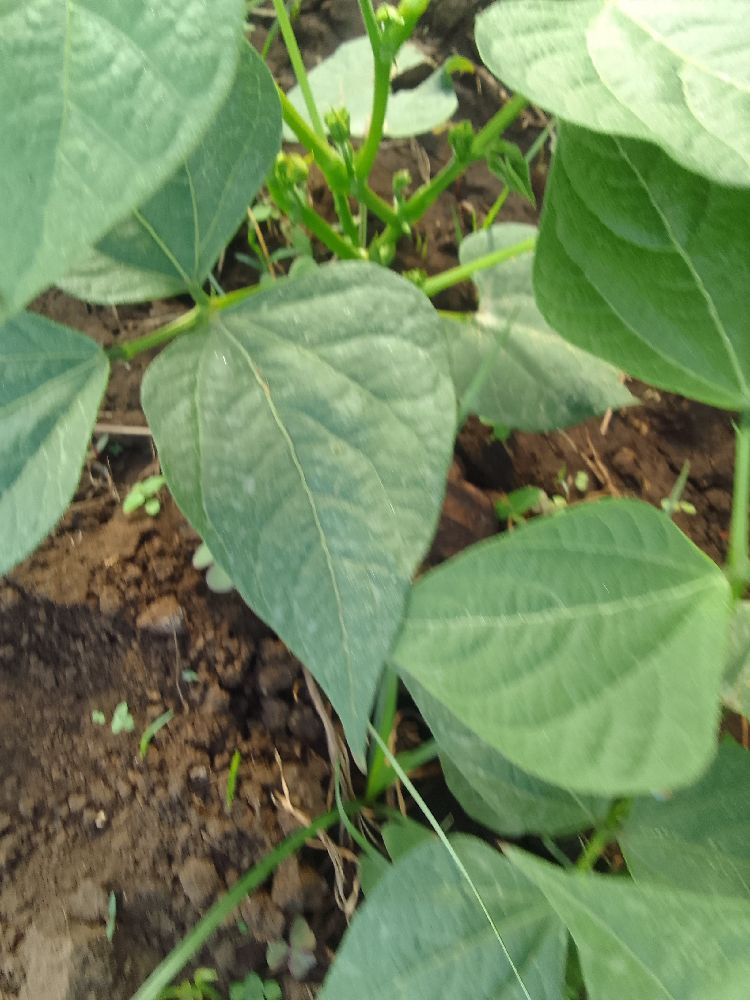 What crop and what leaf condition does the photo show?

common bean, healthy
